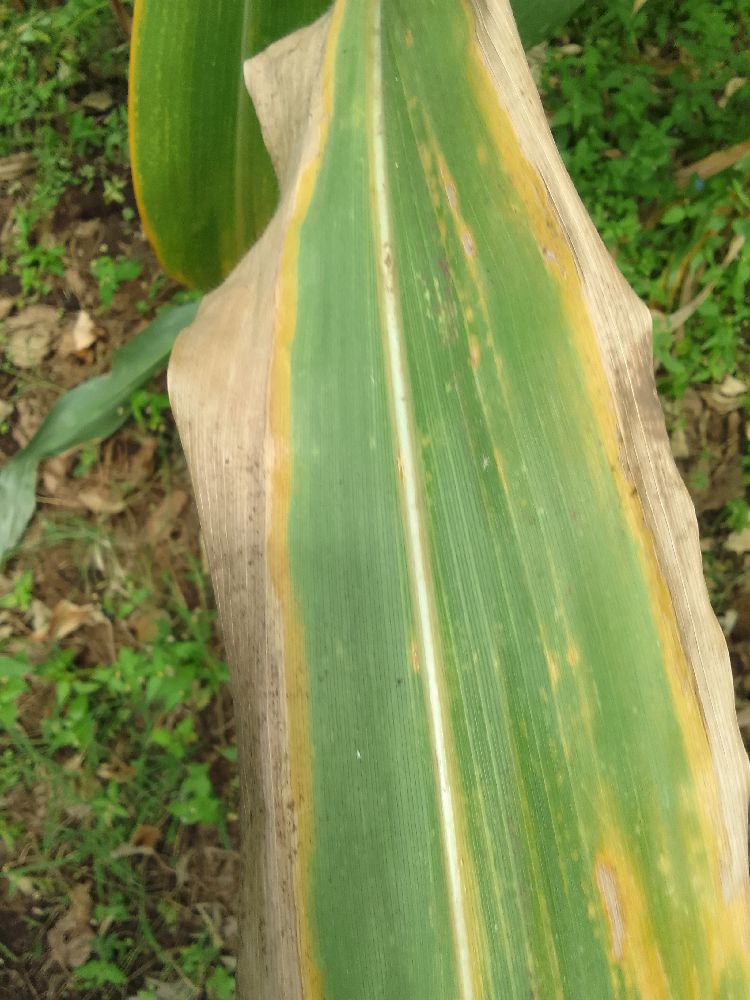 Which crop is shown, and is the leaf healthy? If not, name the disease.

maize, maize lethal necrosis
